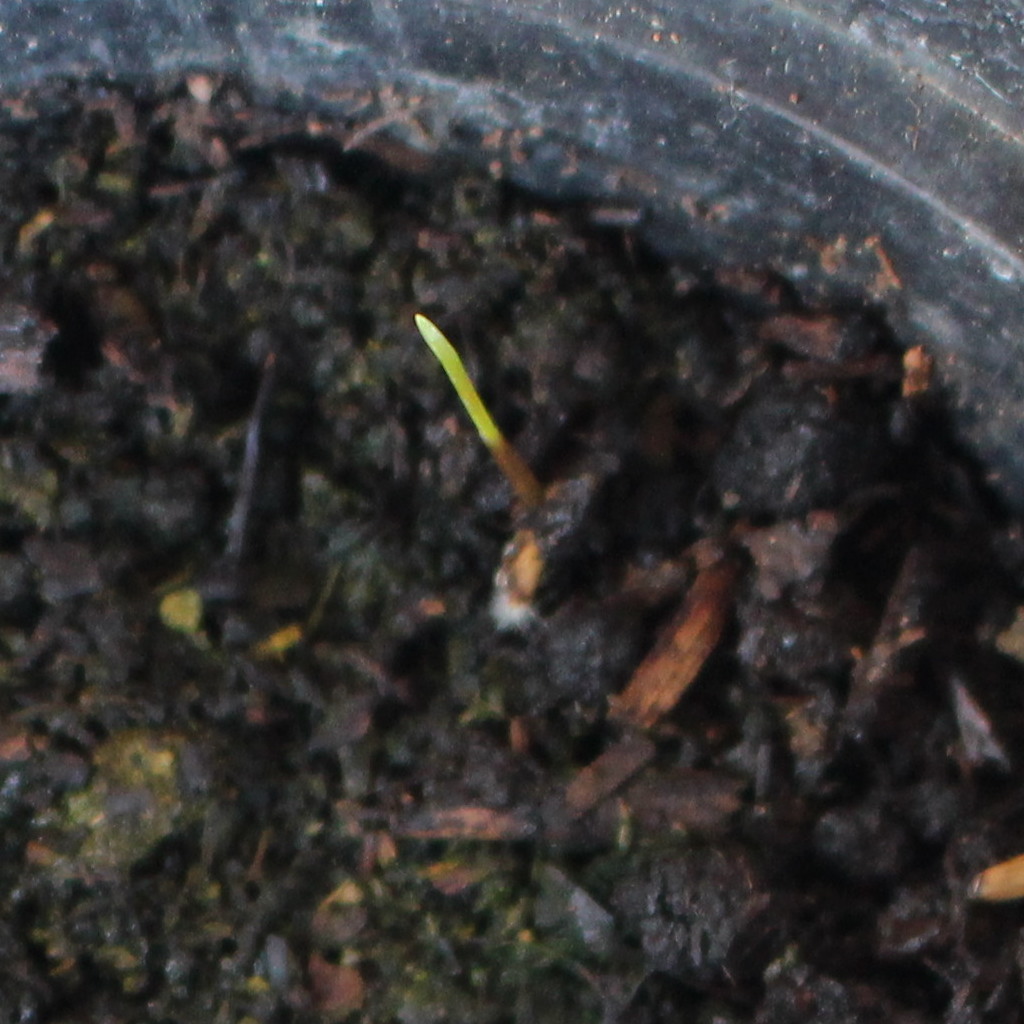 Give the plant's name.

Lolium multiflorum
